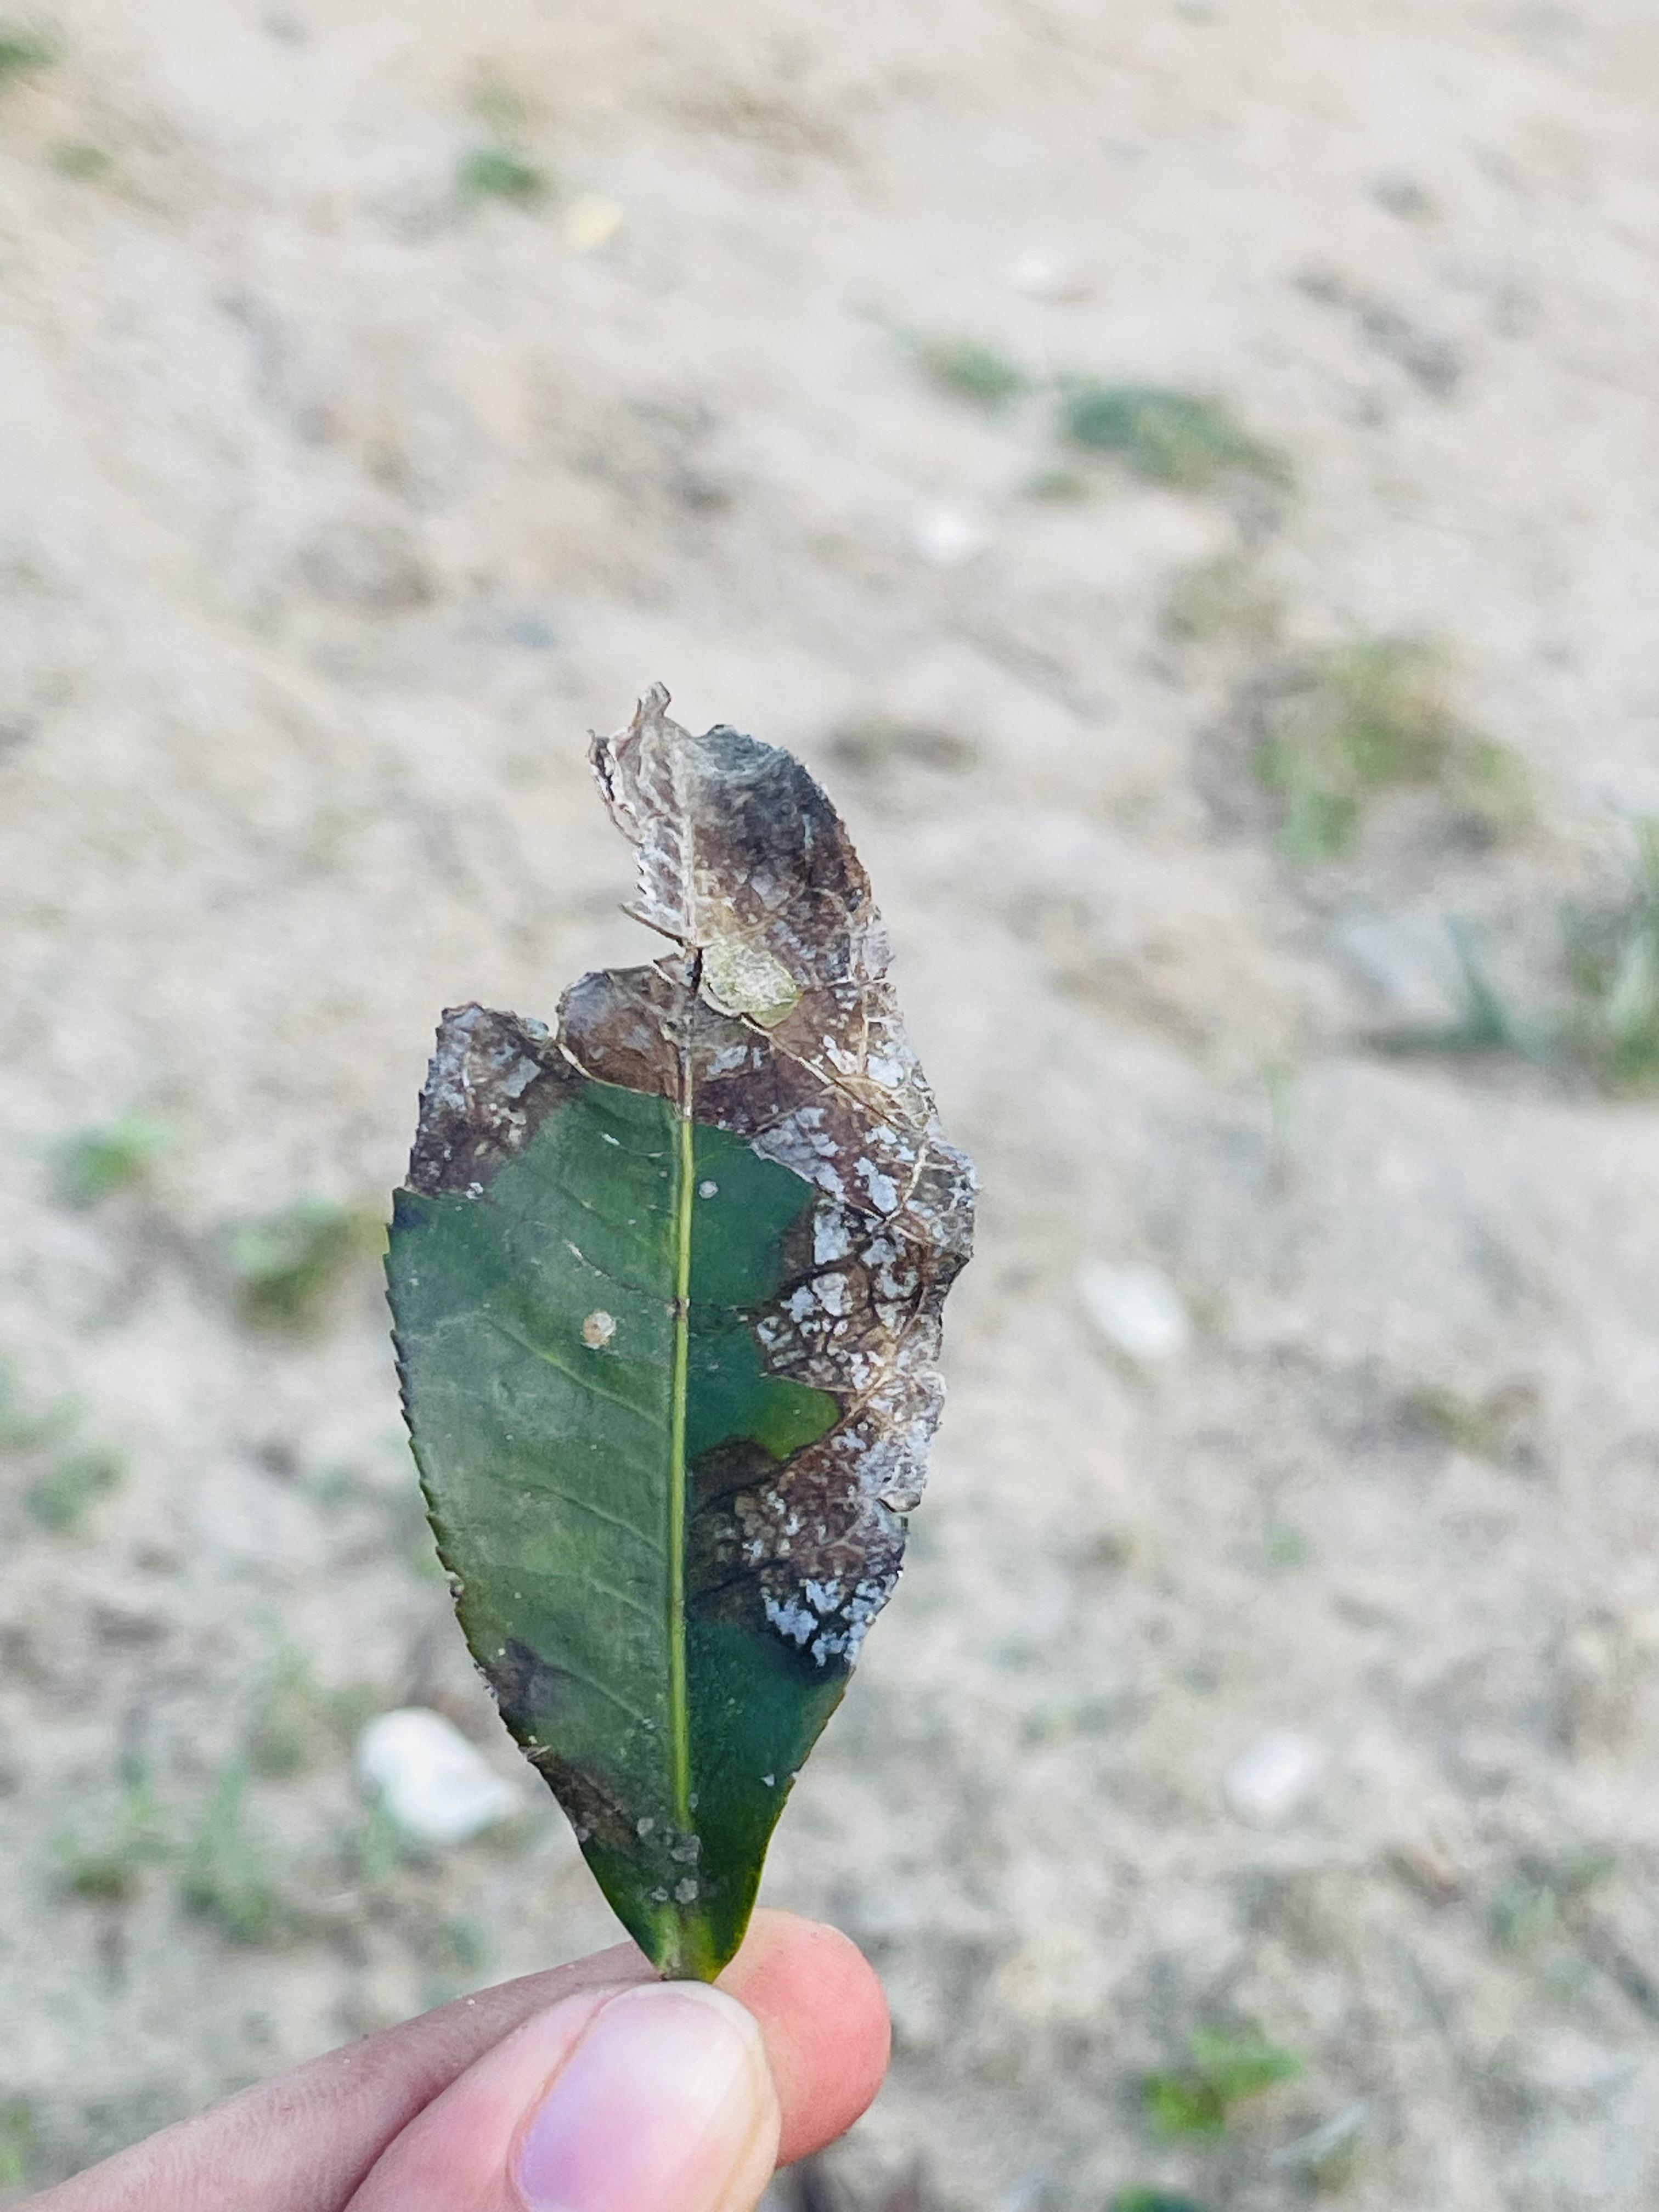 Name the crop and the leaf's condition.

tea, blight
